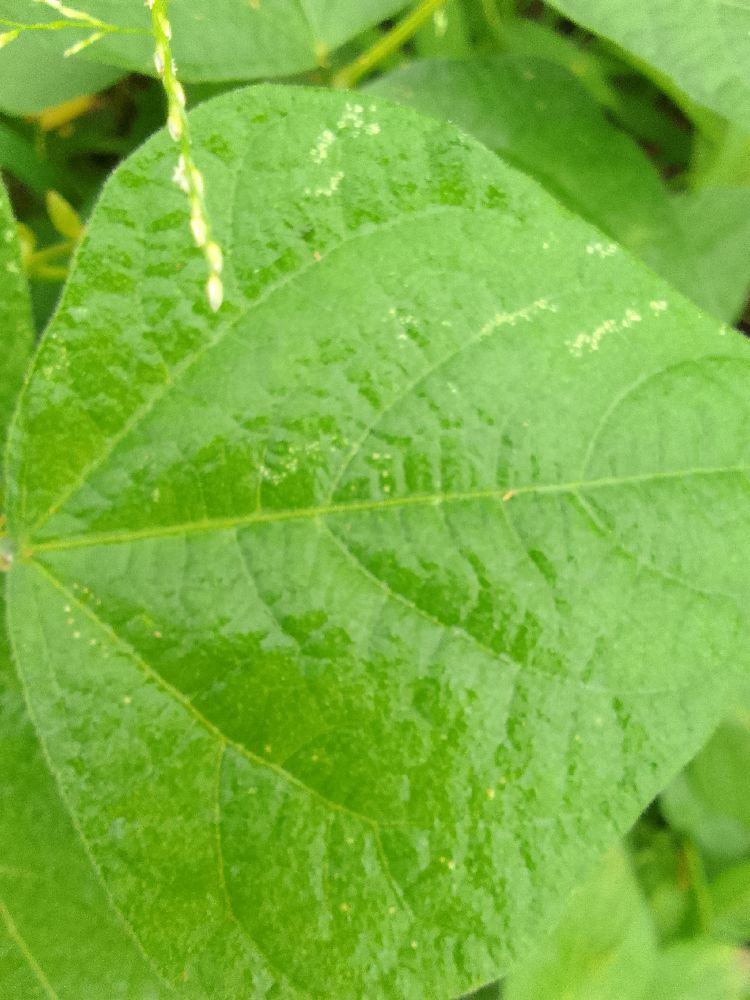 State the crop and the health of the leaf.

common bean, healthy
